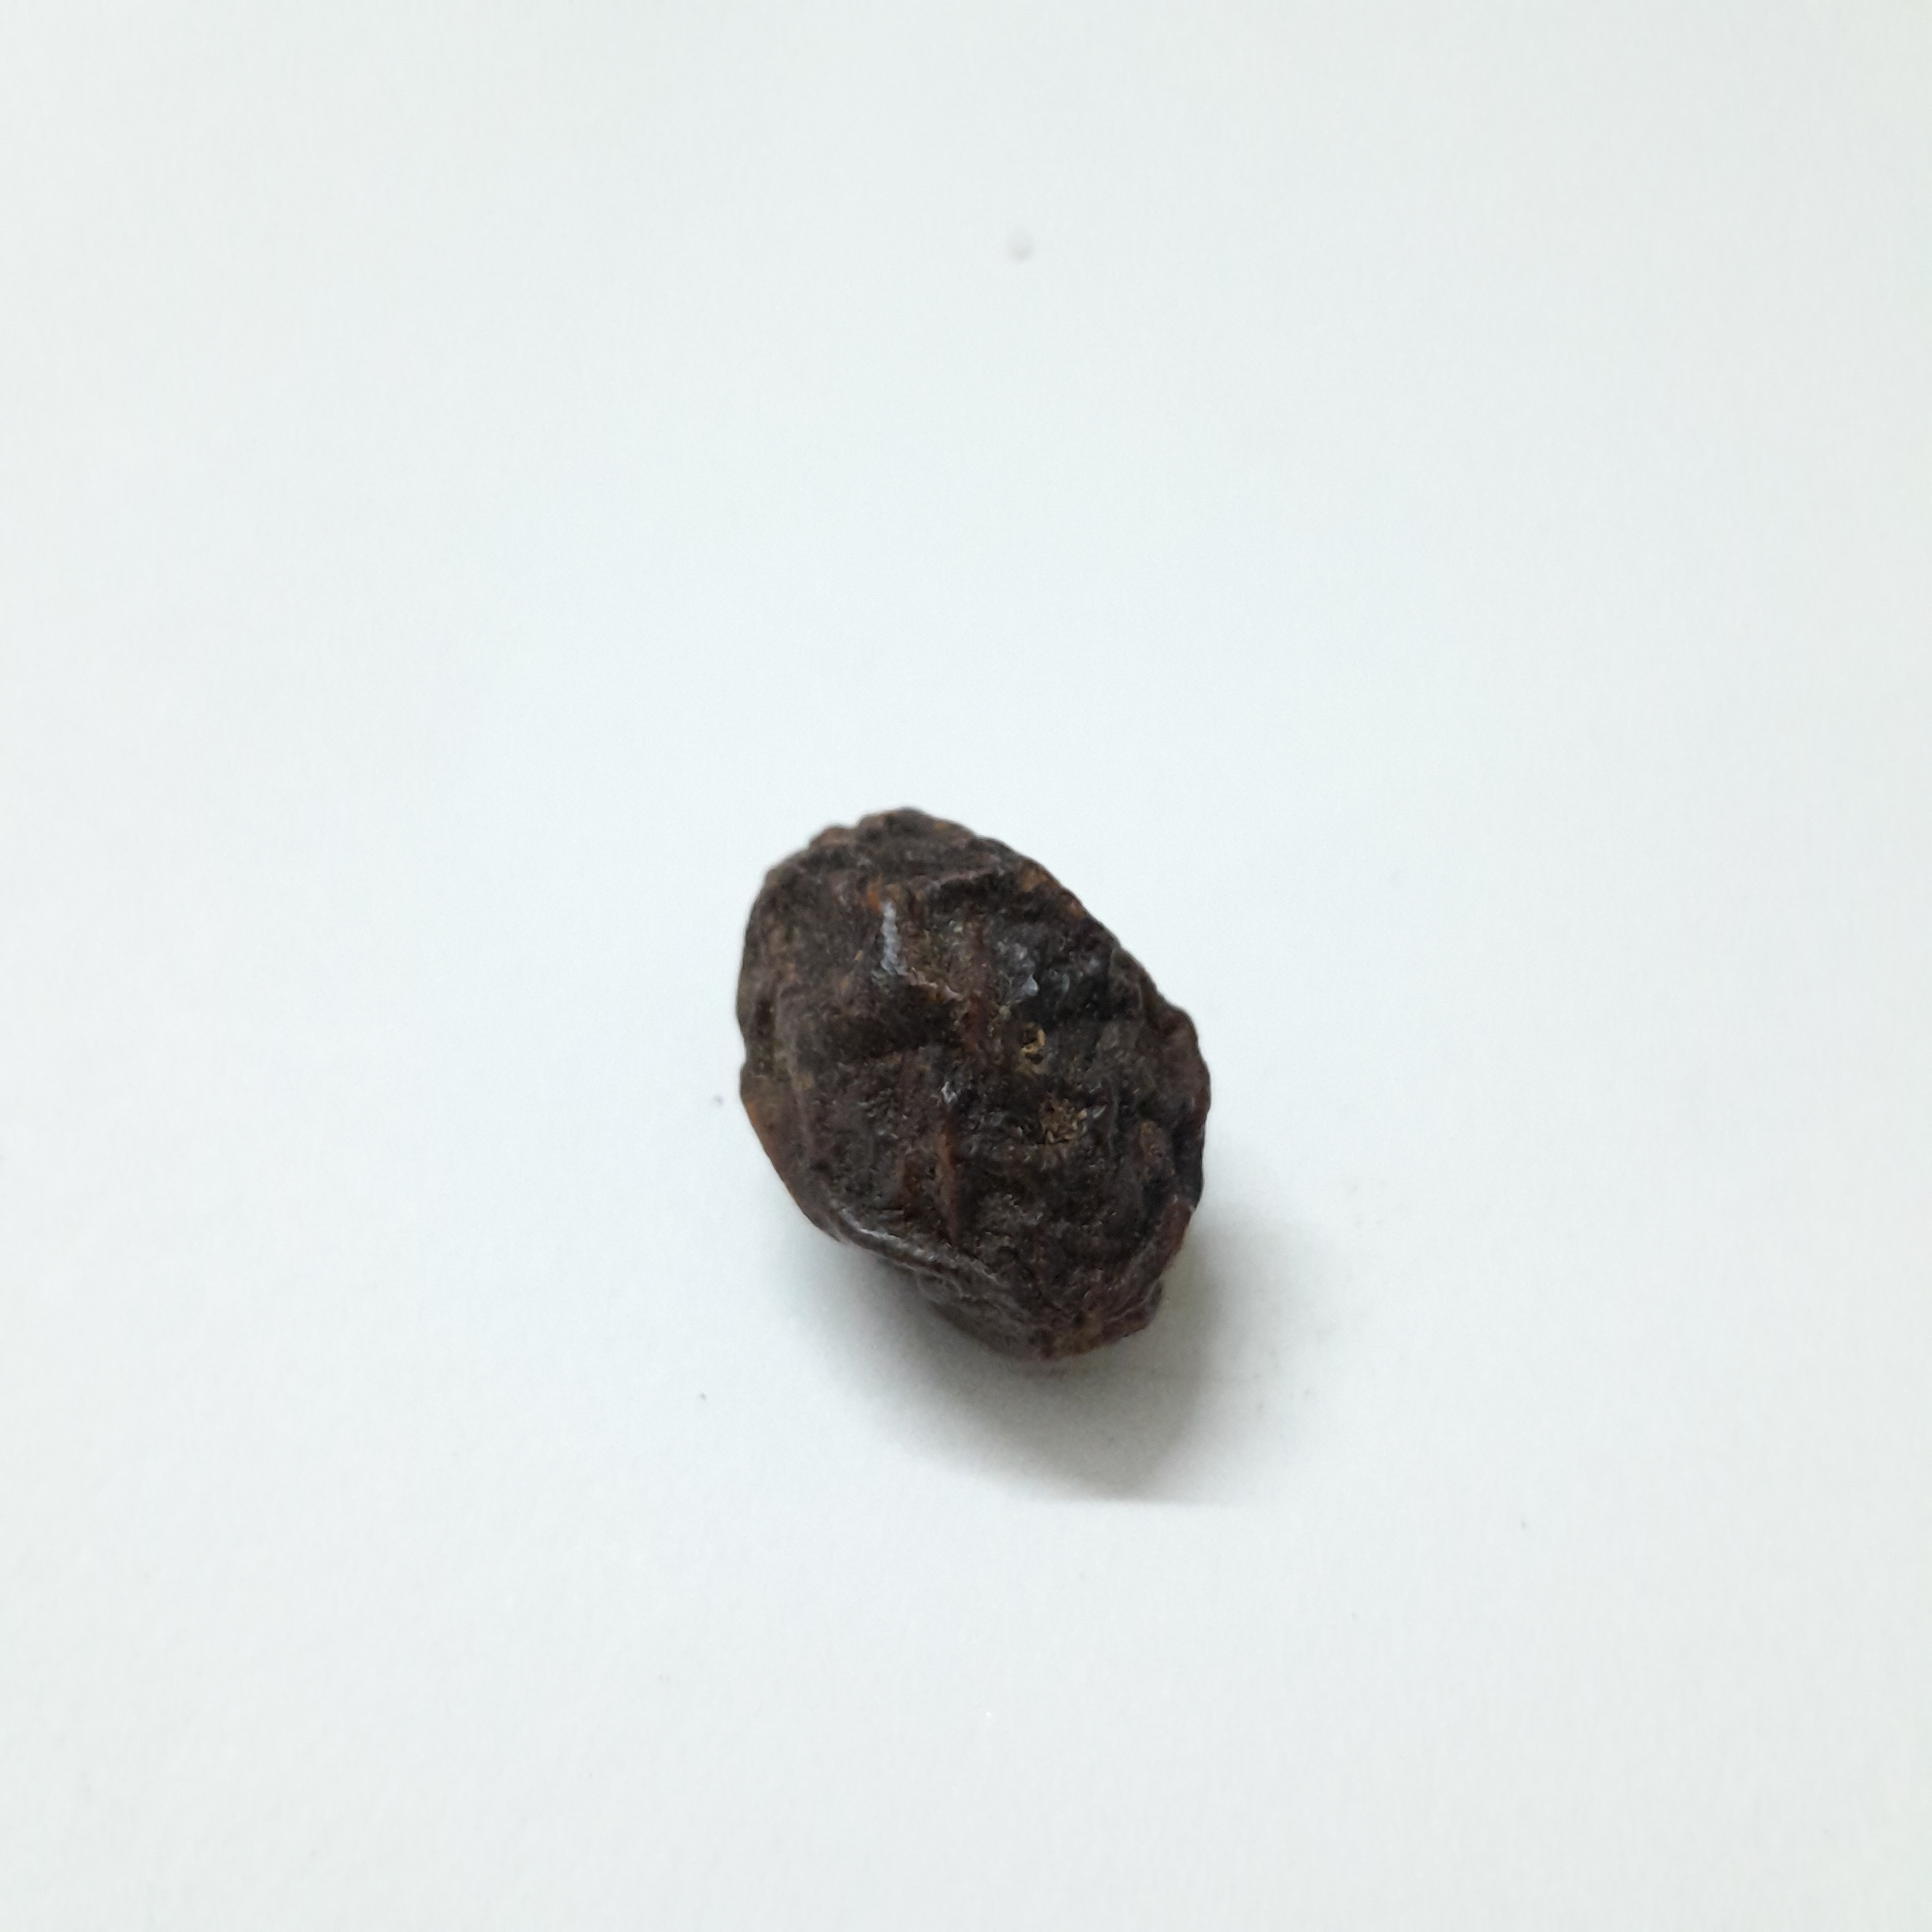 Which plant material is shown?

kadukharik
